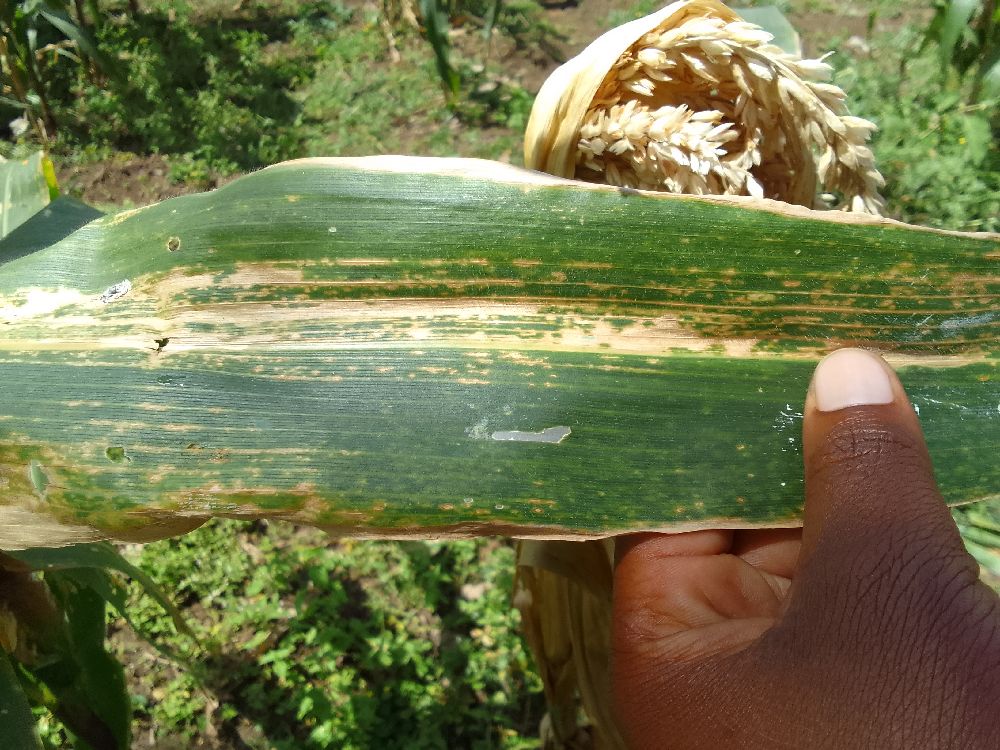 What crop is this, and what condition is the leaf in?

maize, maize lethal necrosis
